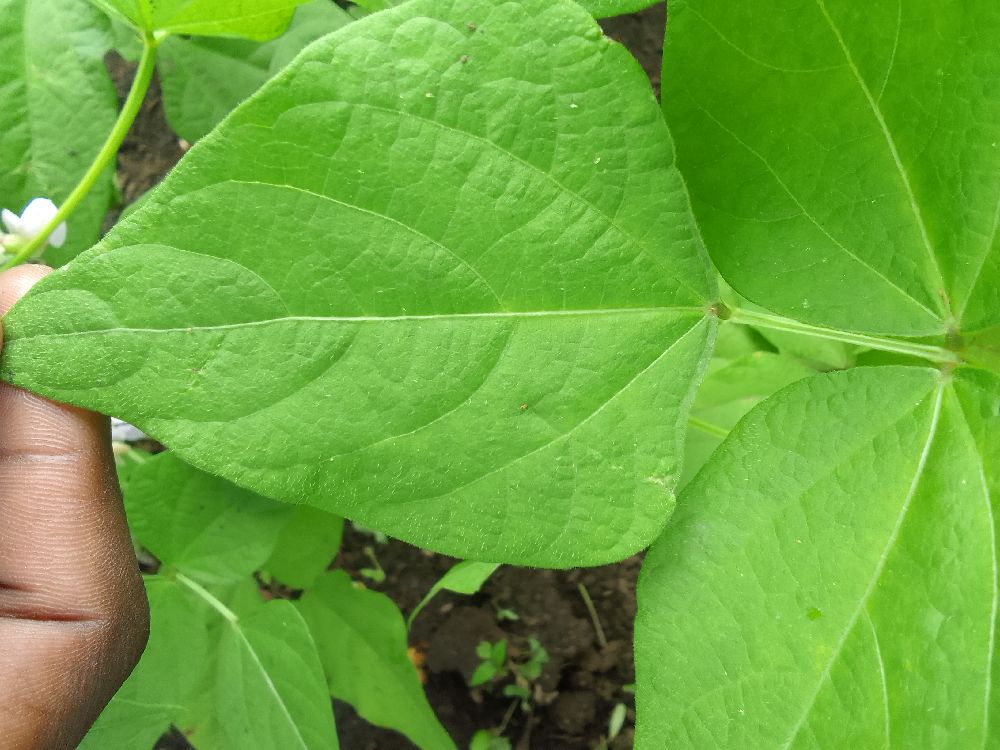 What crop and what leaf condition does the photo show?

common bean, healthy
